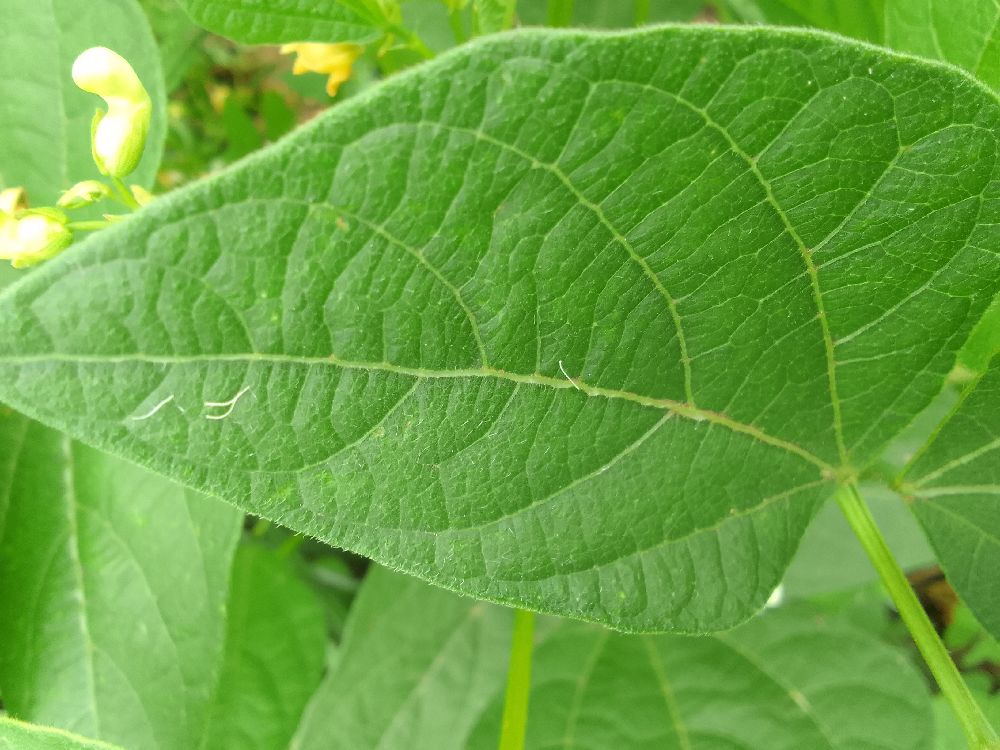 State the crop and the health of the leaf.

common bean, healthy
